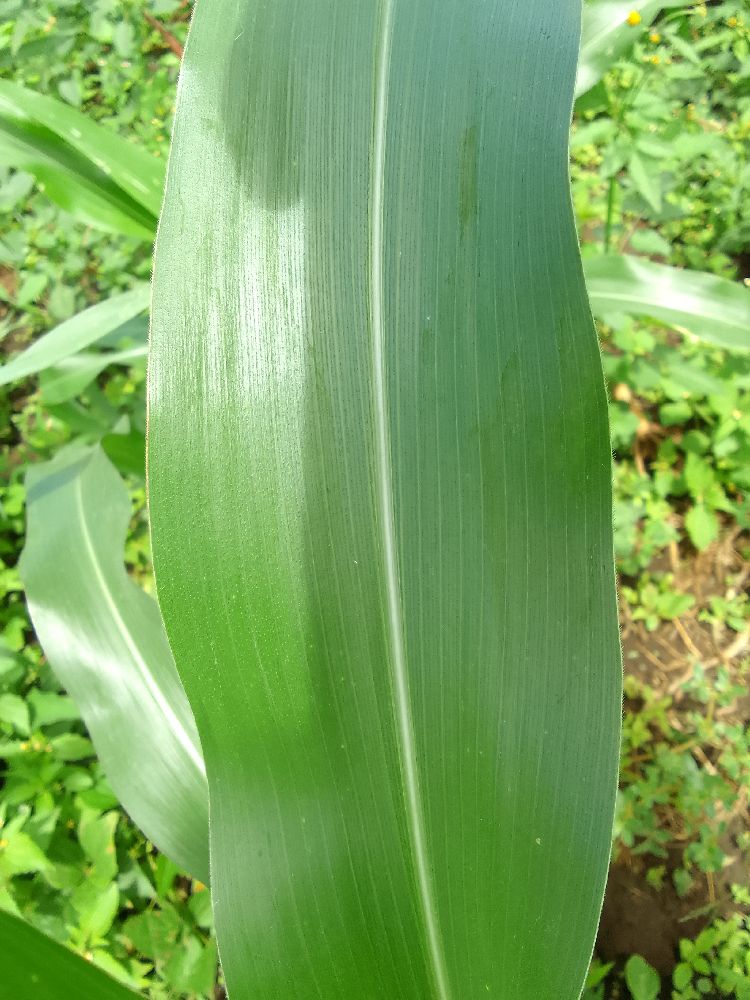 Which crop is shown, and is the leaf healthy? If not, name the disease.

maize, healthy
